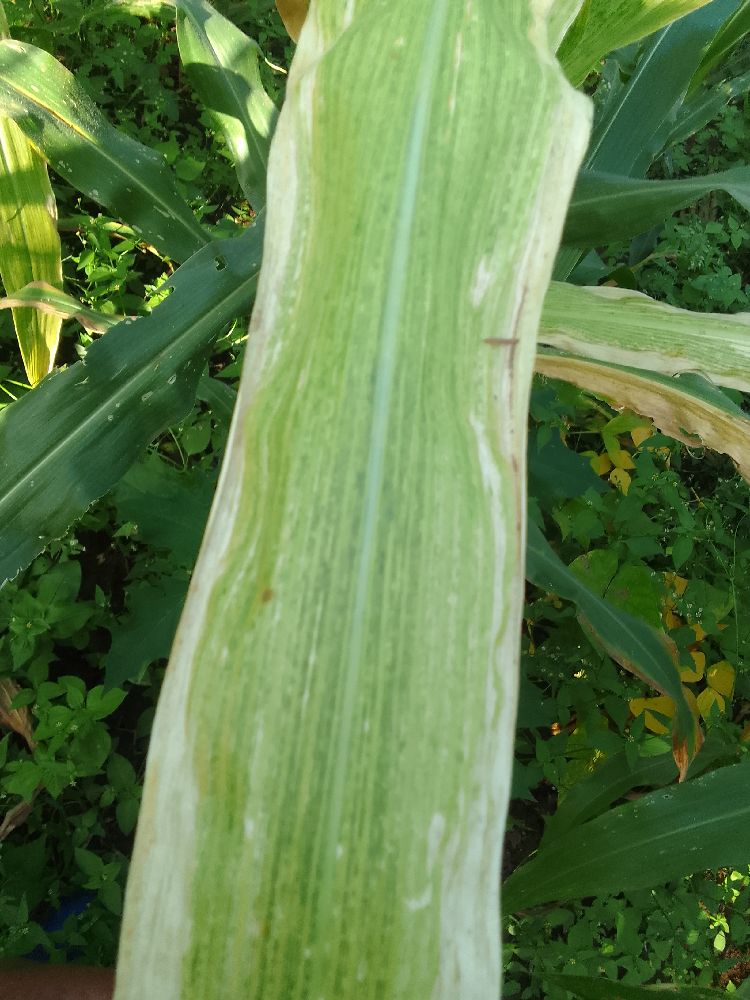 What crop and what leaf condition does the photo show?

maize, maize lethal necrosis
